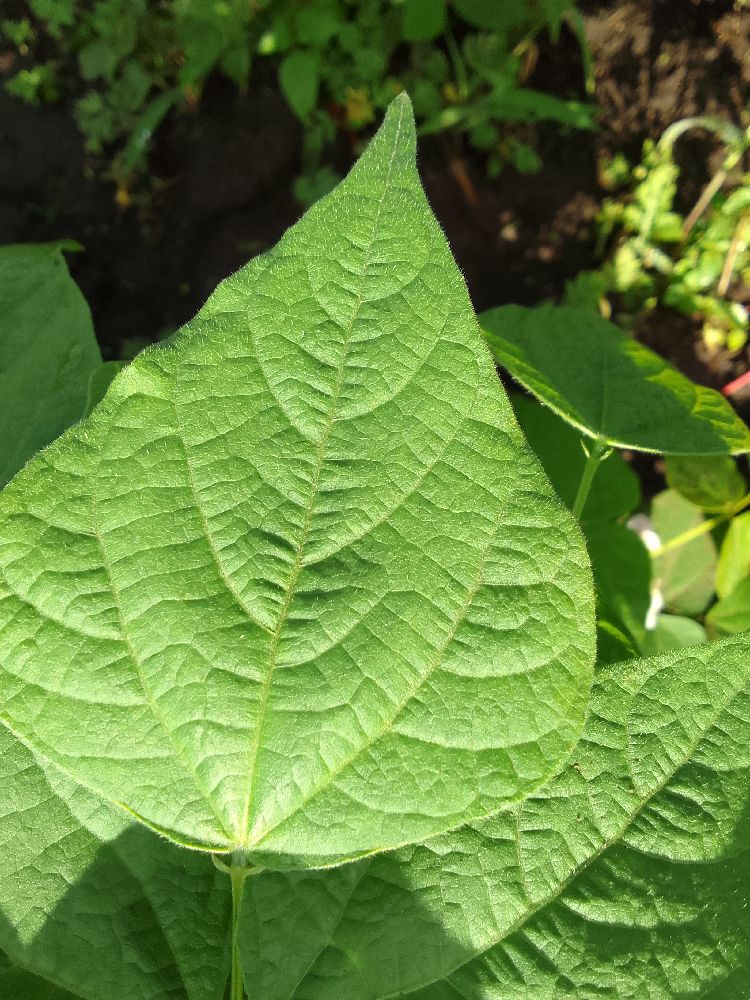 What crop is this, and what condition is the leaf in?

common bean, healthy
